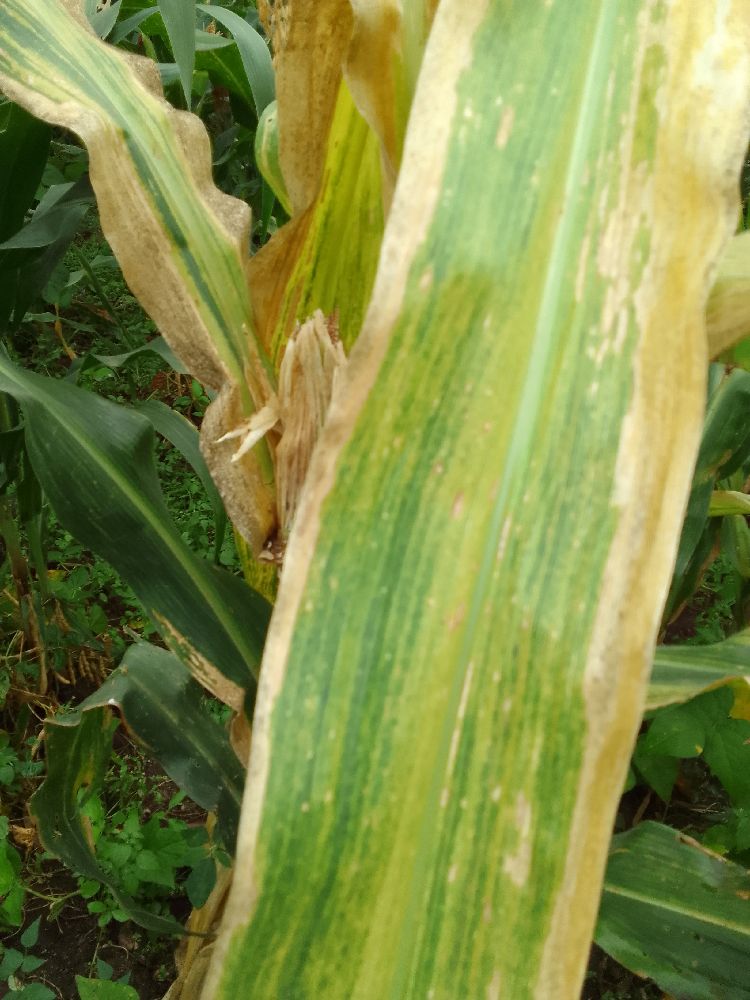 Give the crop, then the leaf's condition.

maize, maize lethal necrosis
